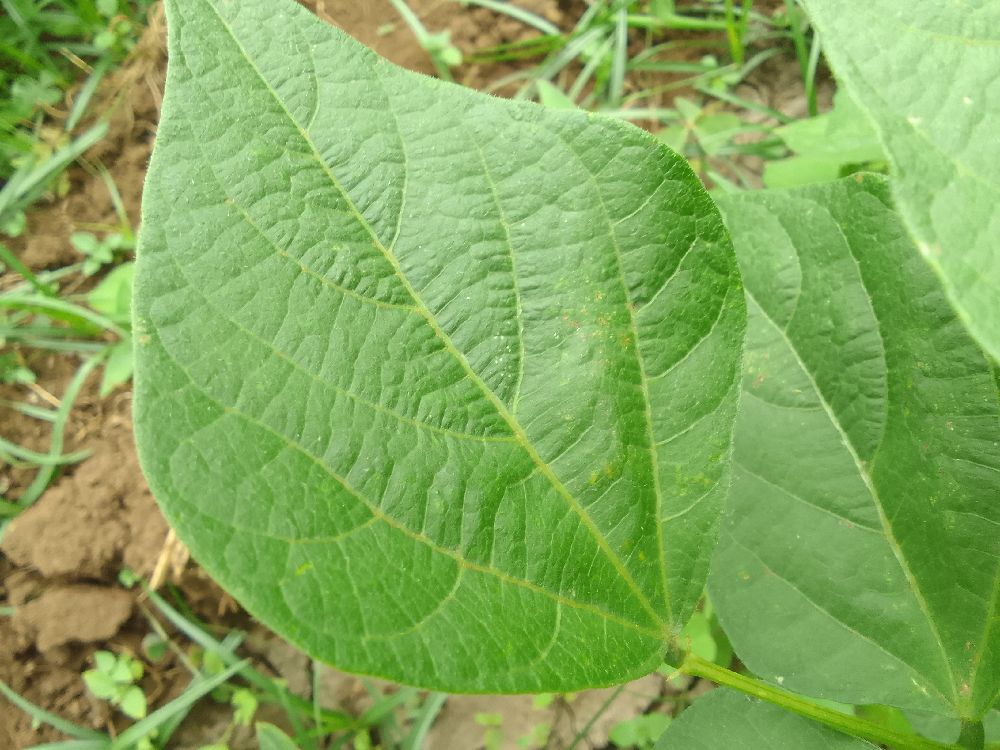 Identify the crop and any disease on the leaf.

common bean, healthy
